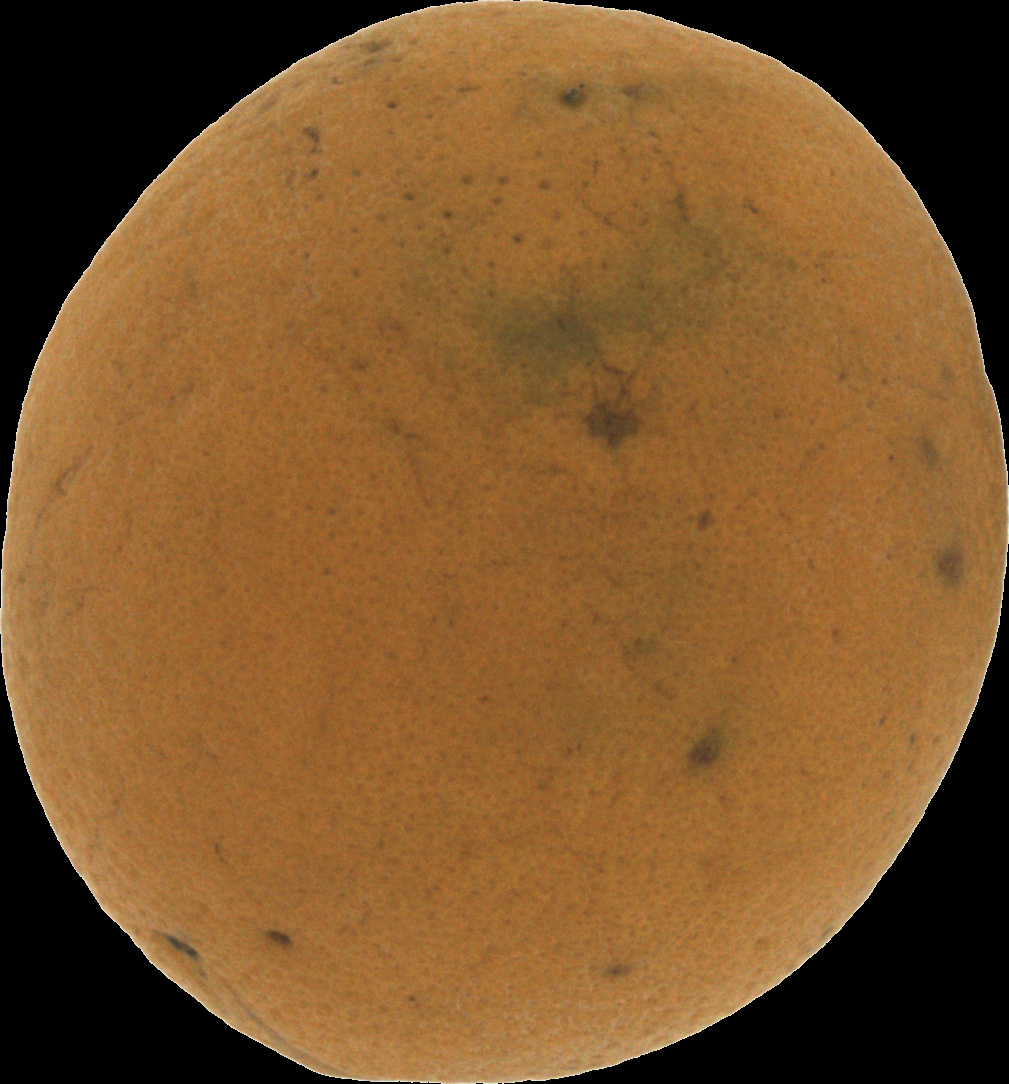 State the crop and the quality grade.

orange, bad
